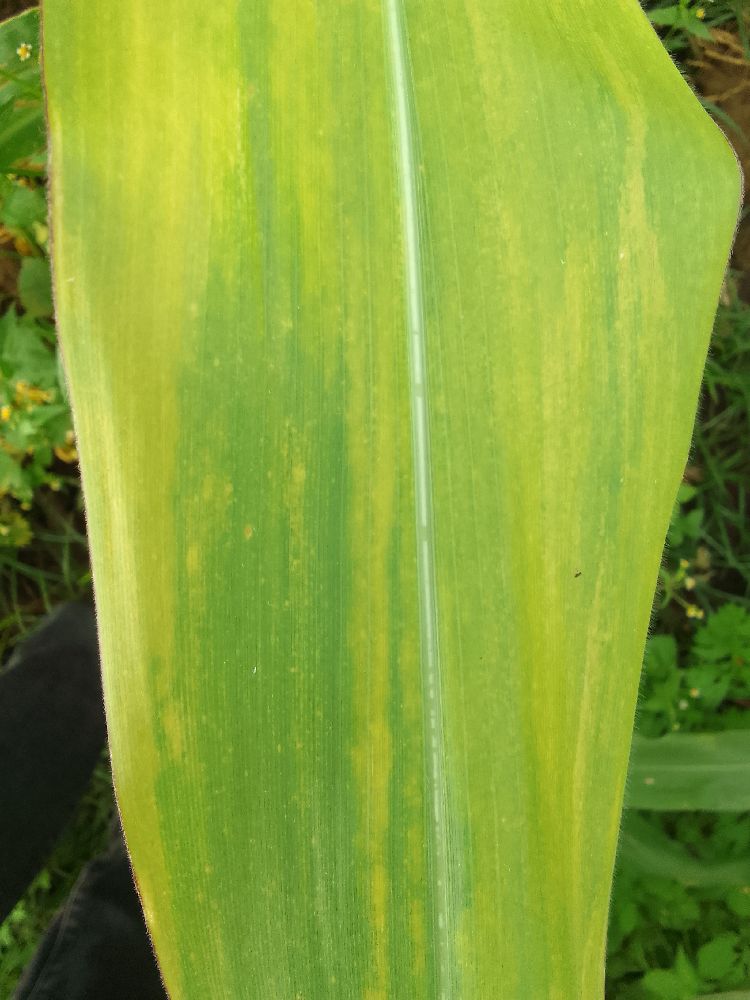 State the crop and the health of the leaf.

maize, maize lethal necrosis
